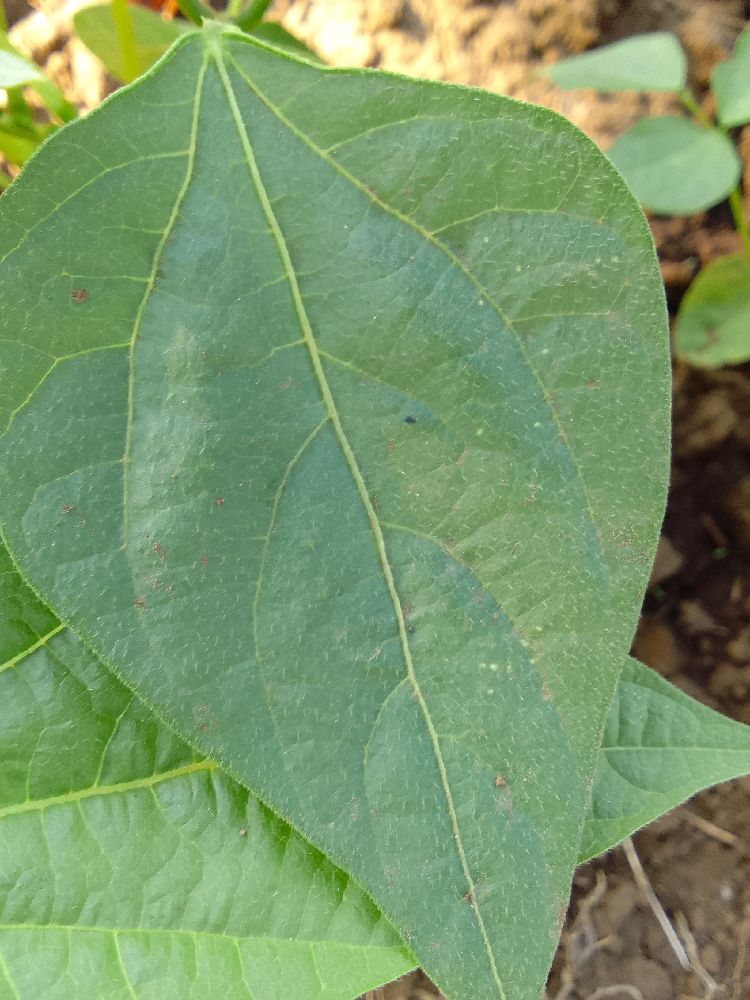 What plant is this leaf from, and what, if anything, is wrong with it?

common bean, healthy
